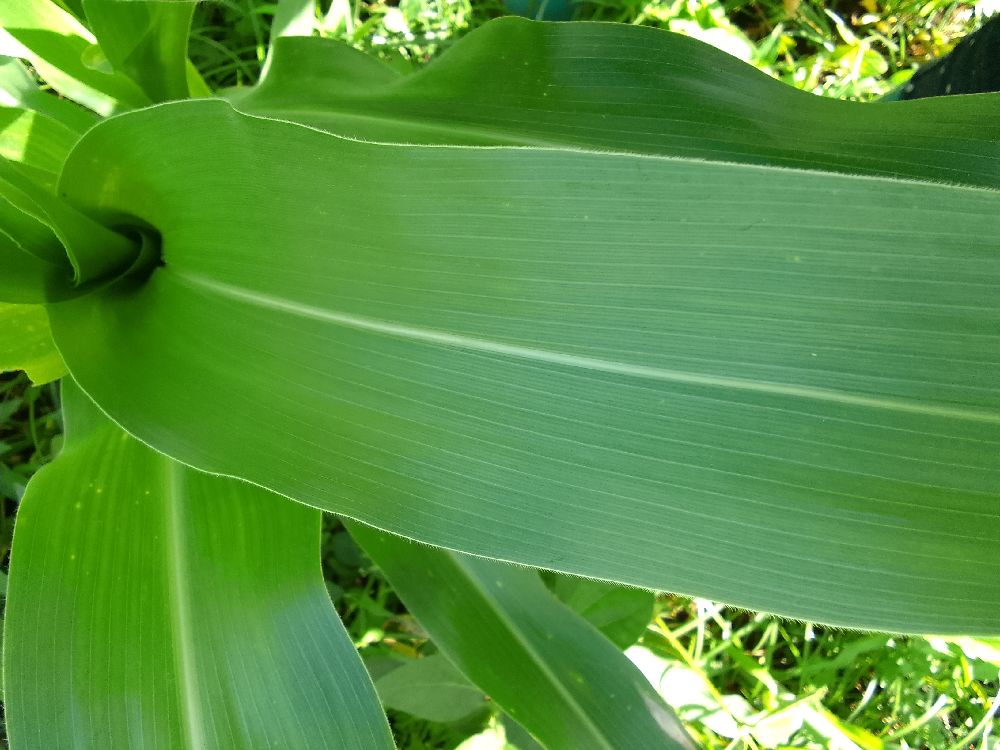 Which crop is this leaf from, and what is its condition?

maize, healthy
